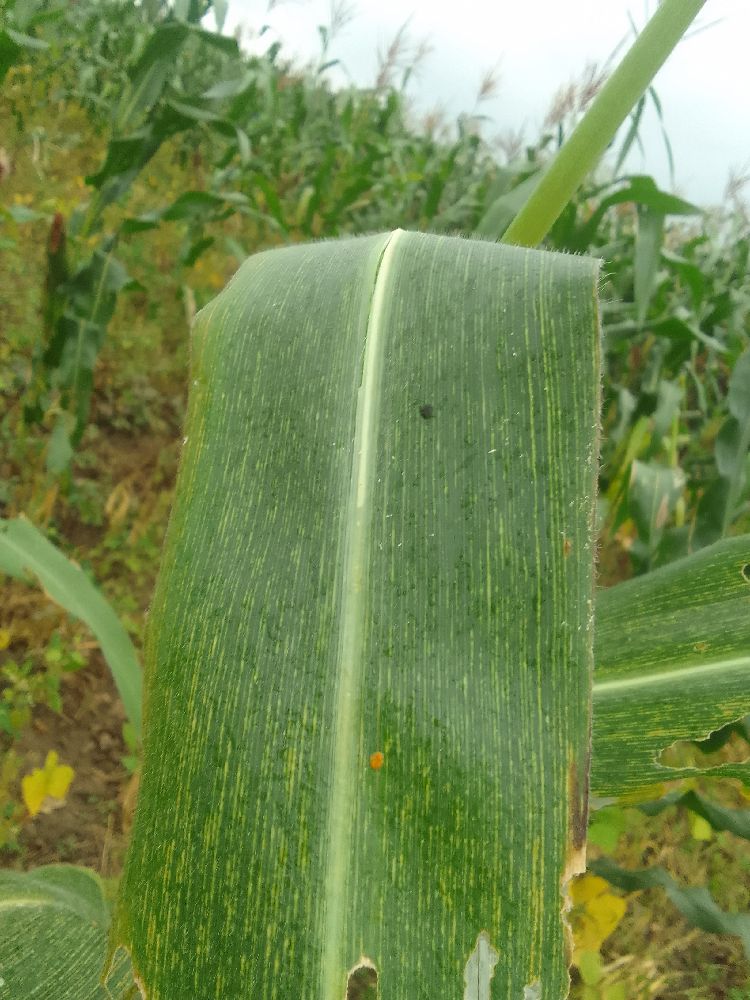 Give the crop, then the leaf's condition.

maize, maize streak virus
